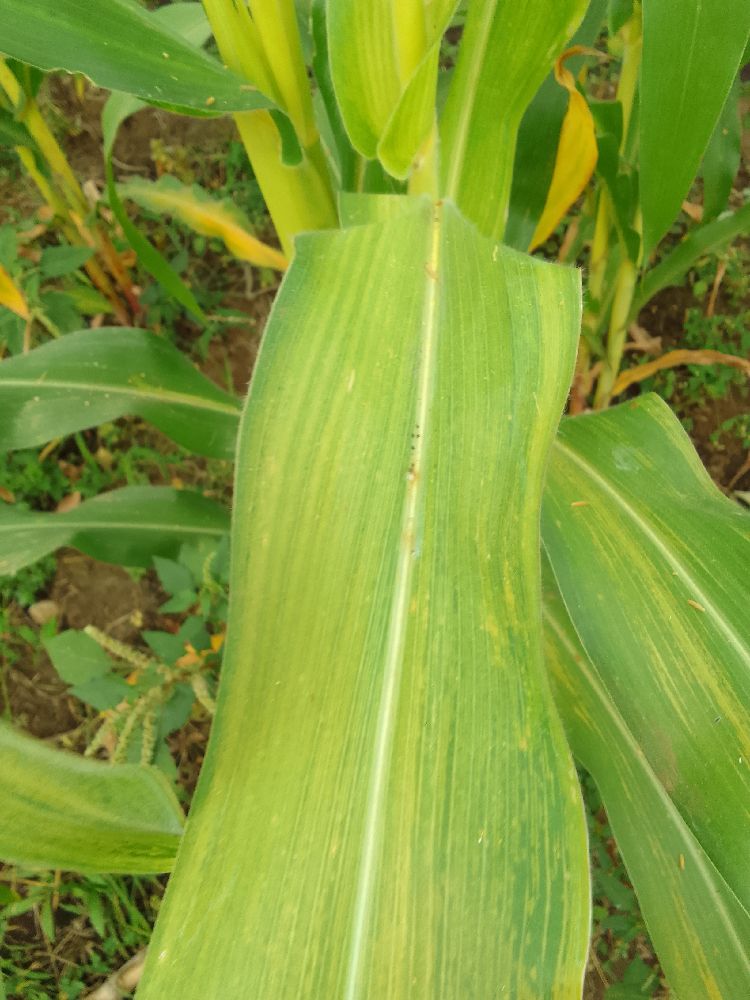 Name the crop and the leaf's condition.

maize, maize lethal necrosis
